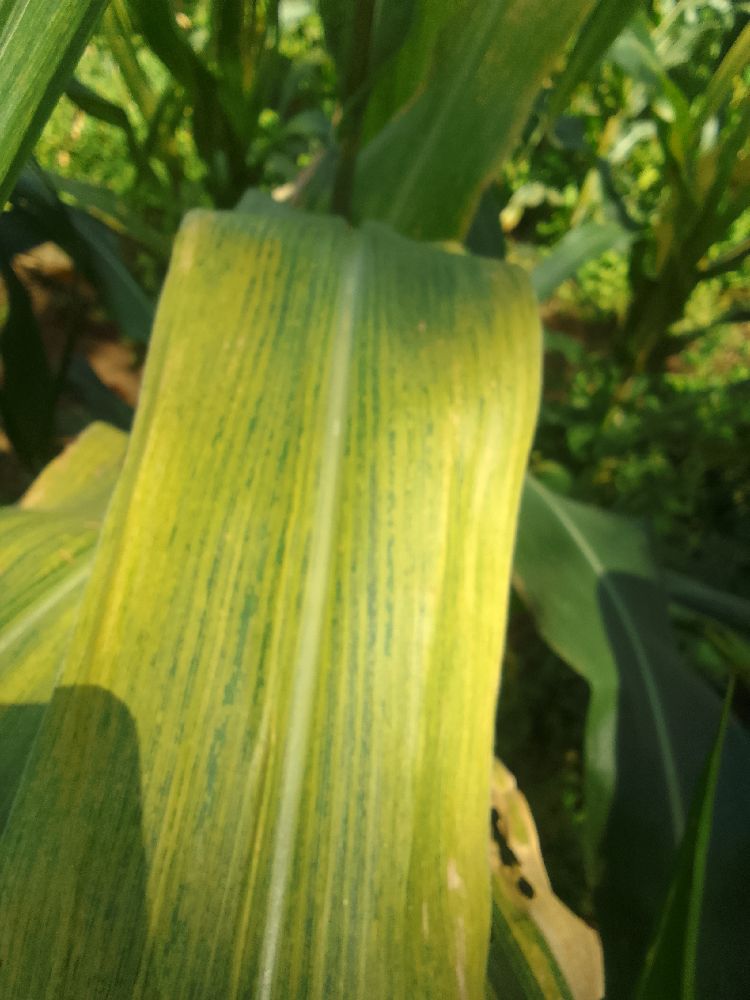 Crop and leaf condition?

maize, maize lethal necrosis
